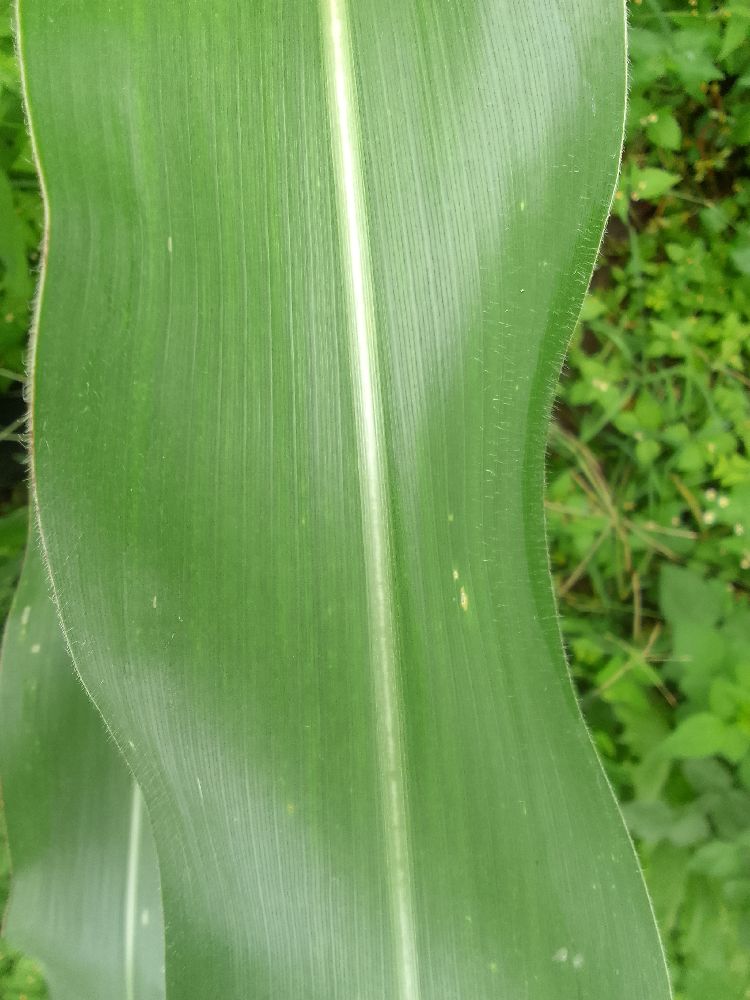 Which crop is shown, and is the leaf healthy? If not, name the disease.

maize, healthy
